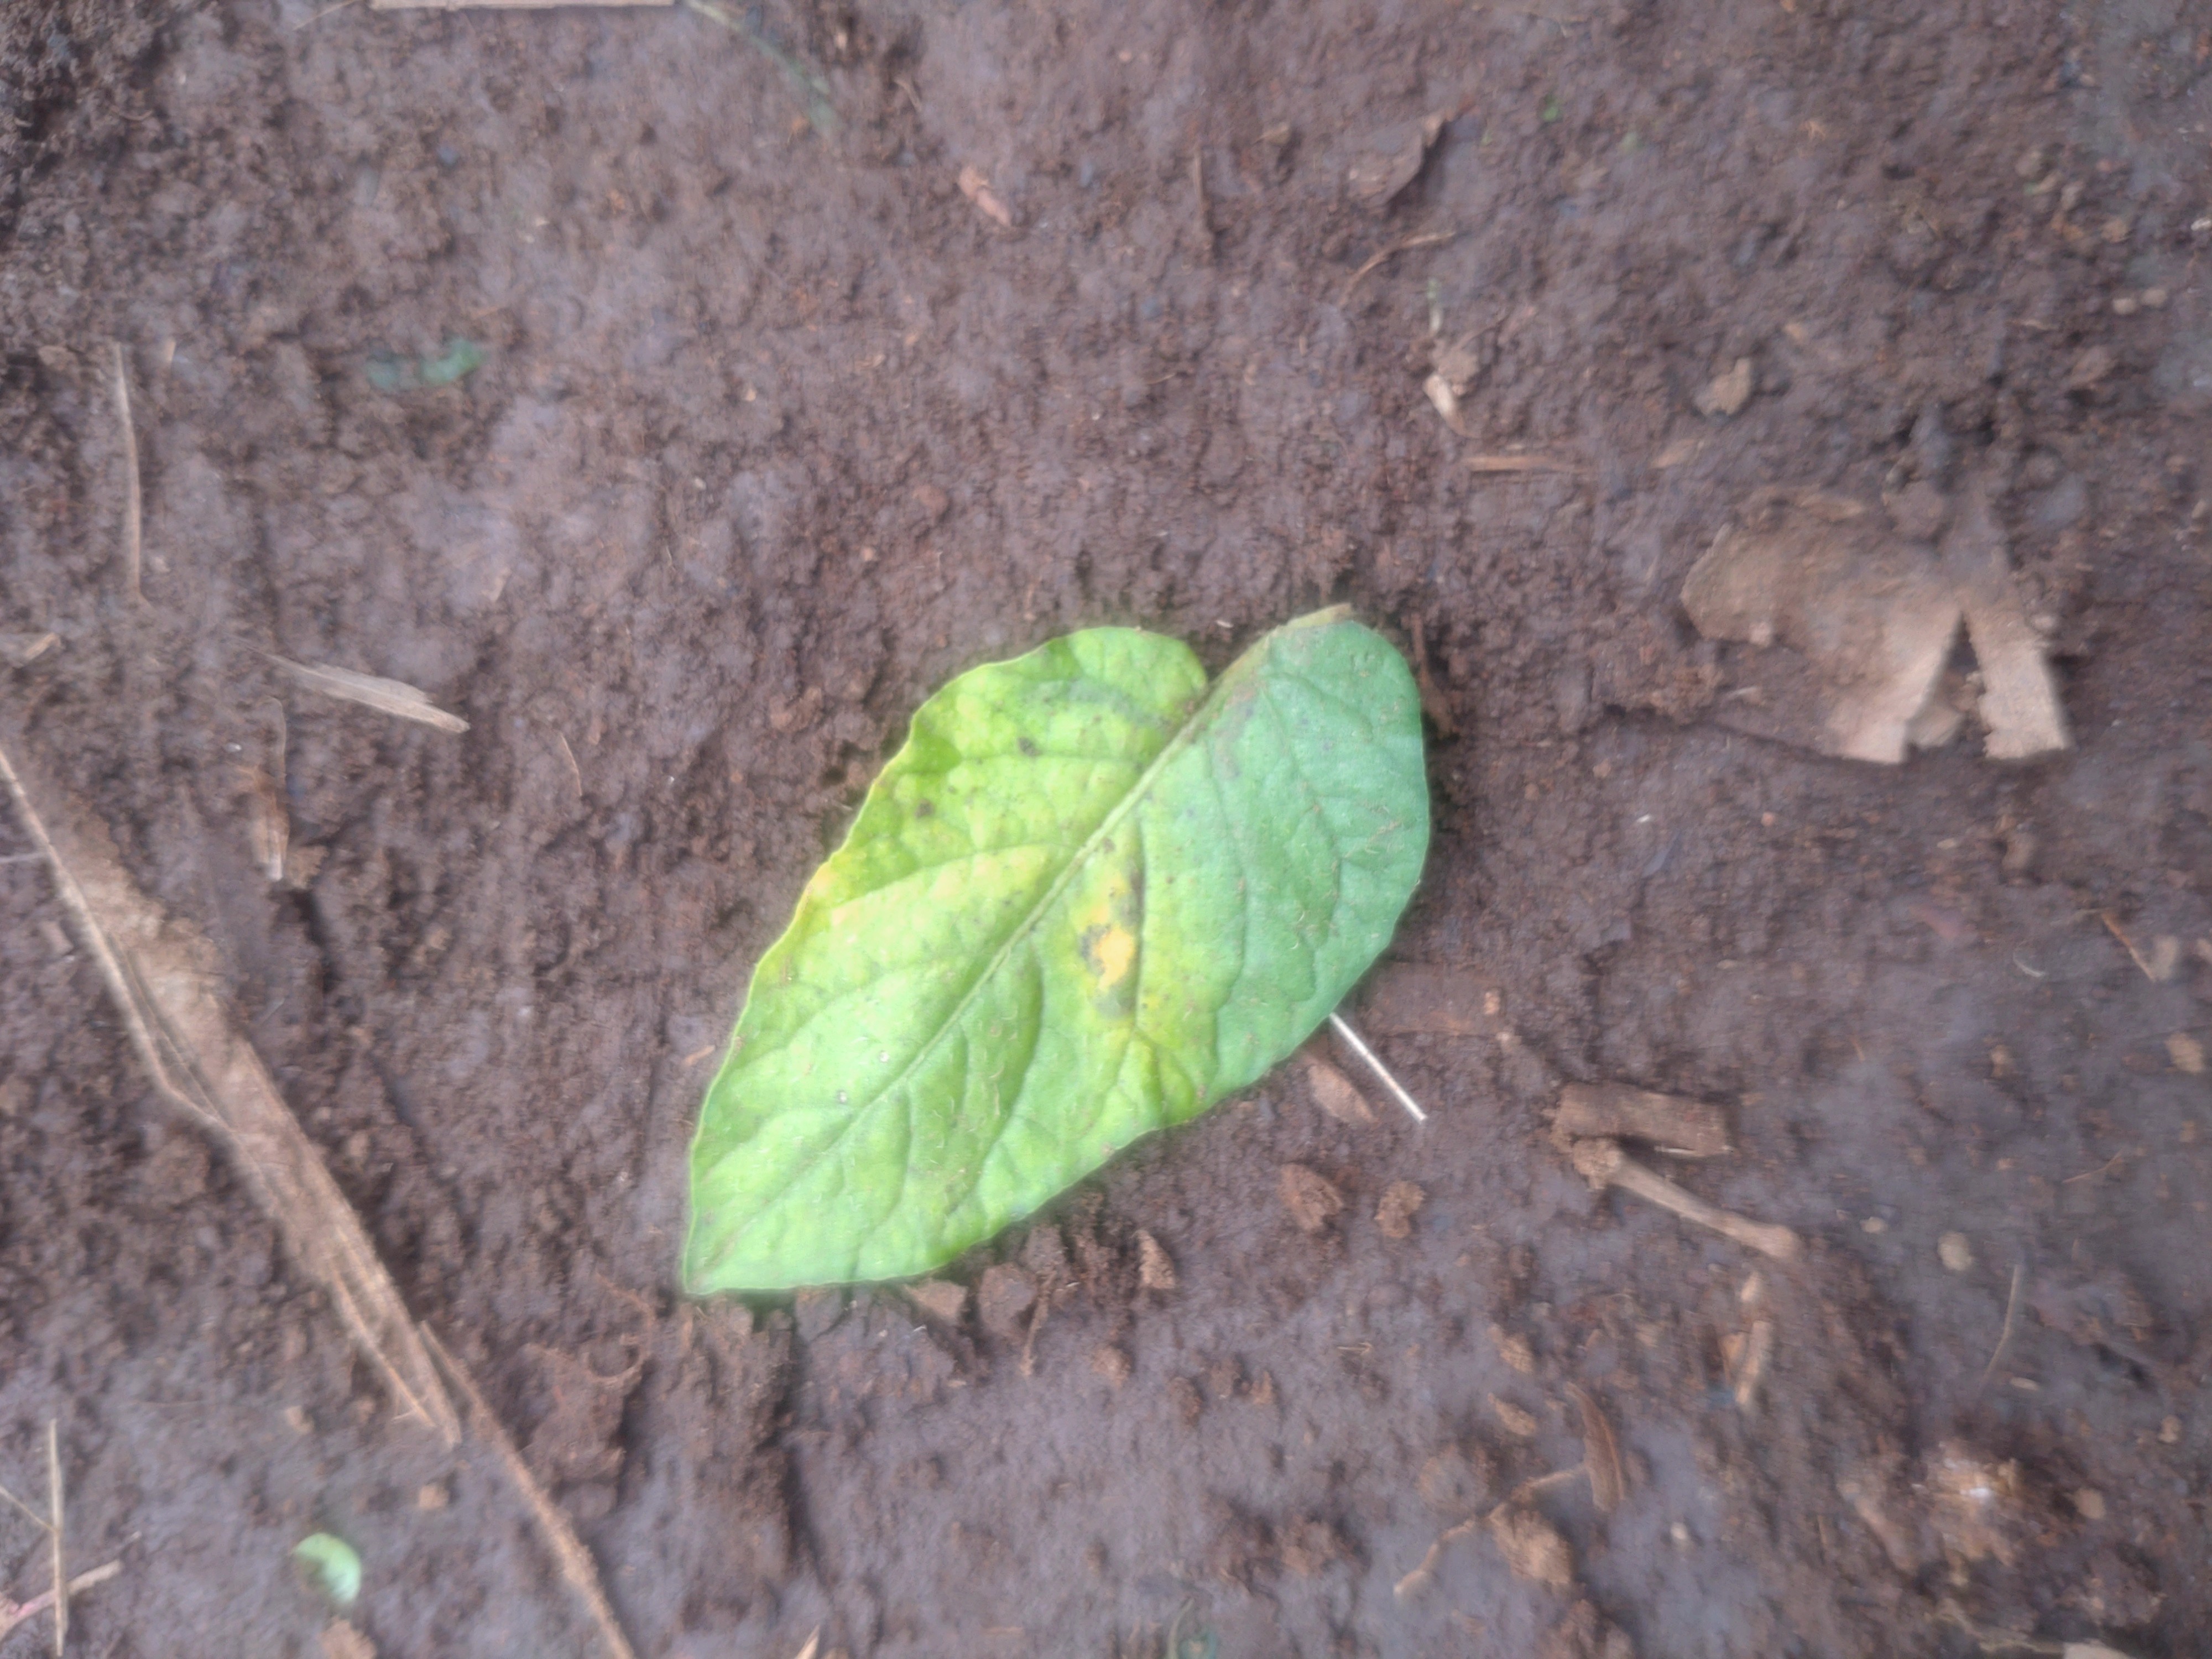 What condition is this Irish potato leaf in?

late blight
